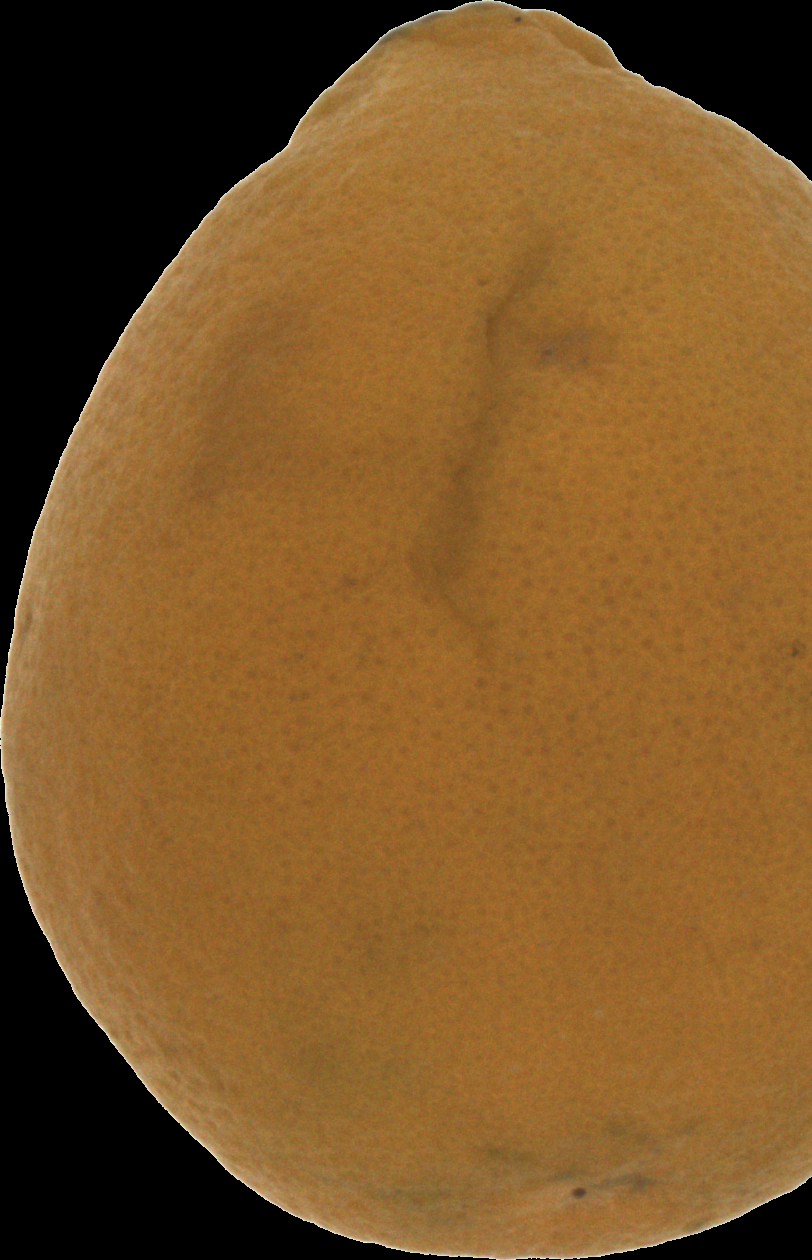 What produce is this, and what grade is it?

orange, bad
